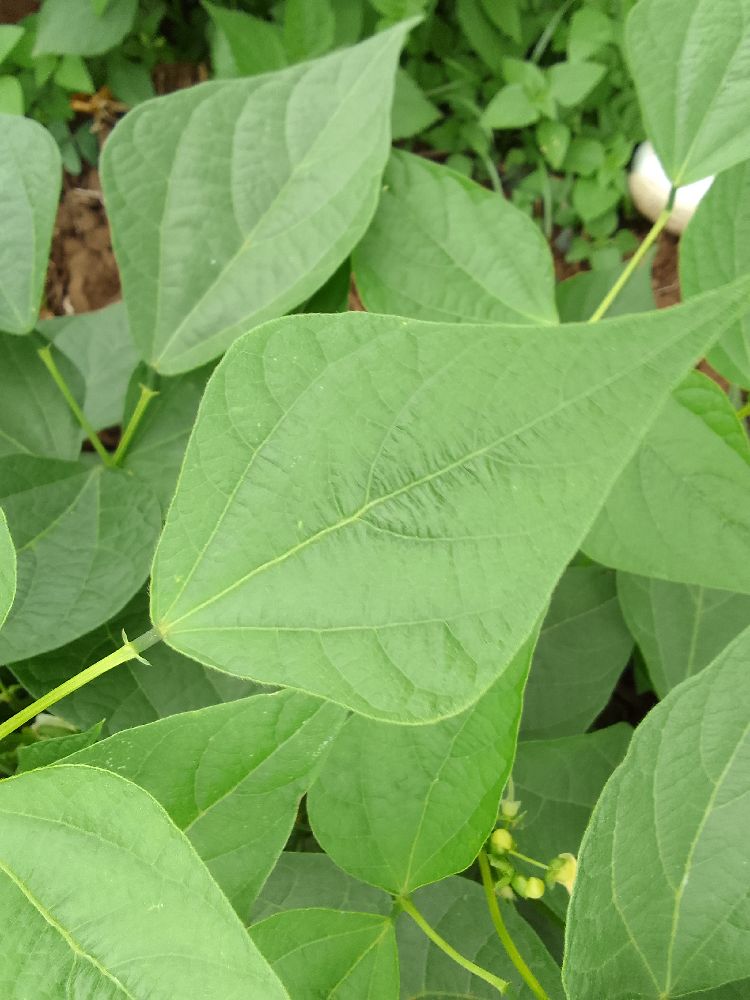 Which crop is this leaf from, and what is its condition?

common bean, healthy
